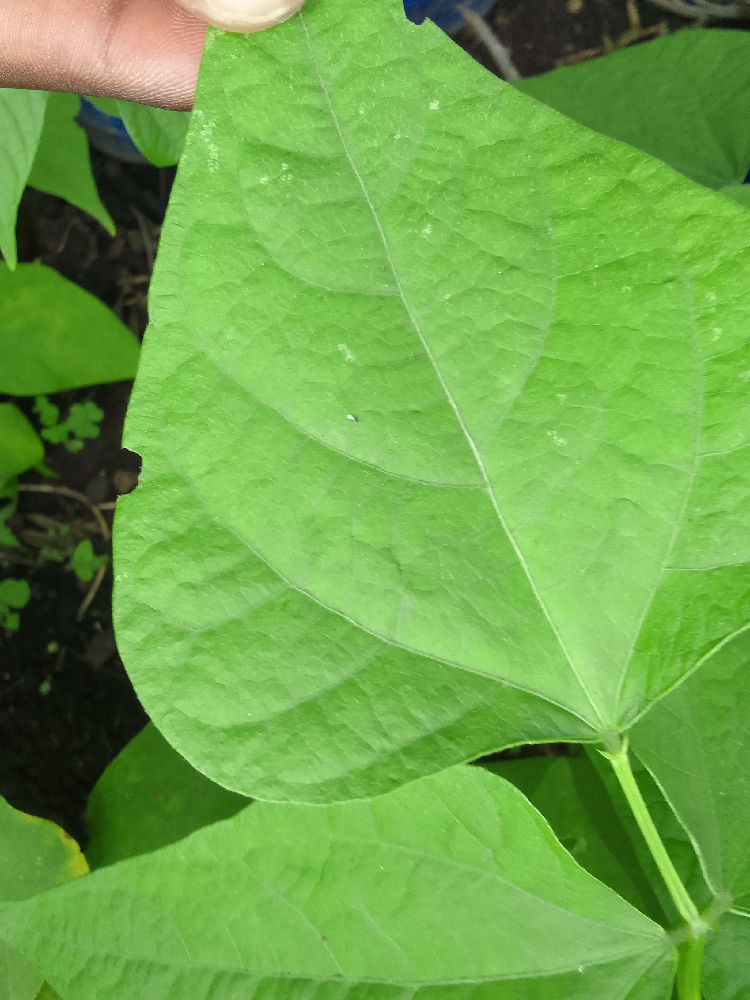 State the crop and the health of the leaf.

common bean, healthy
